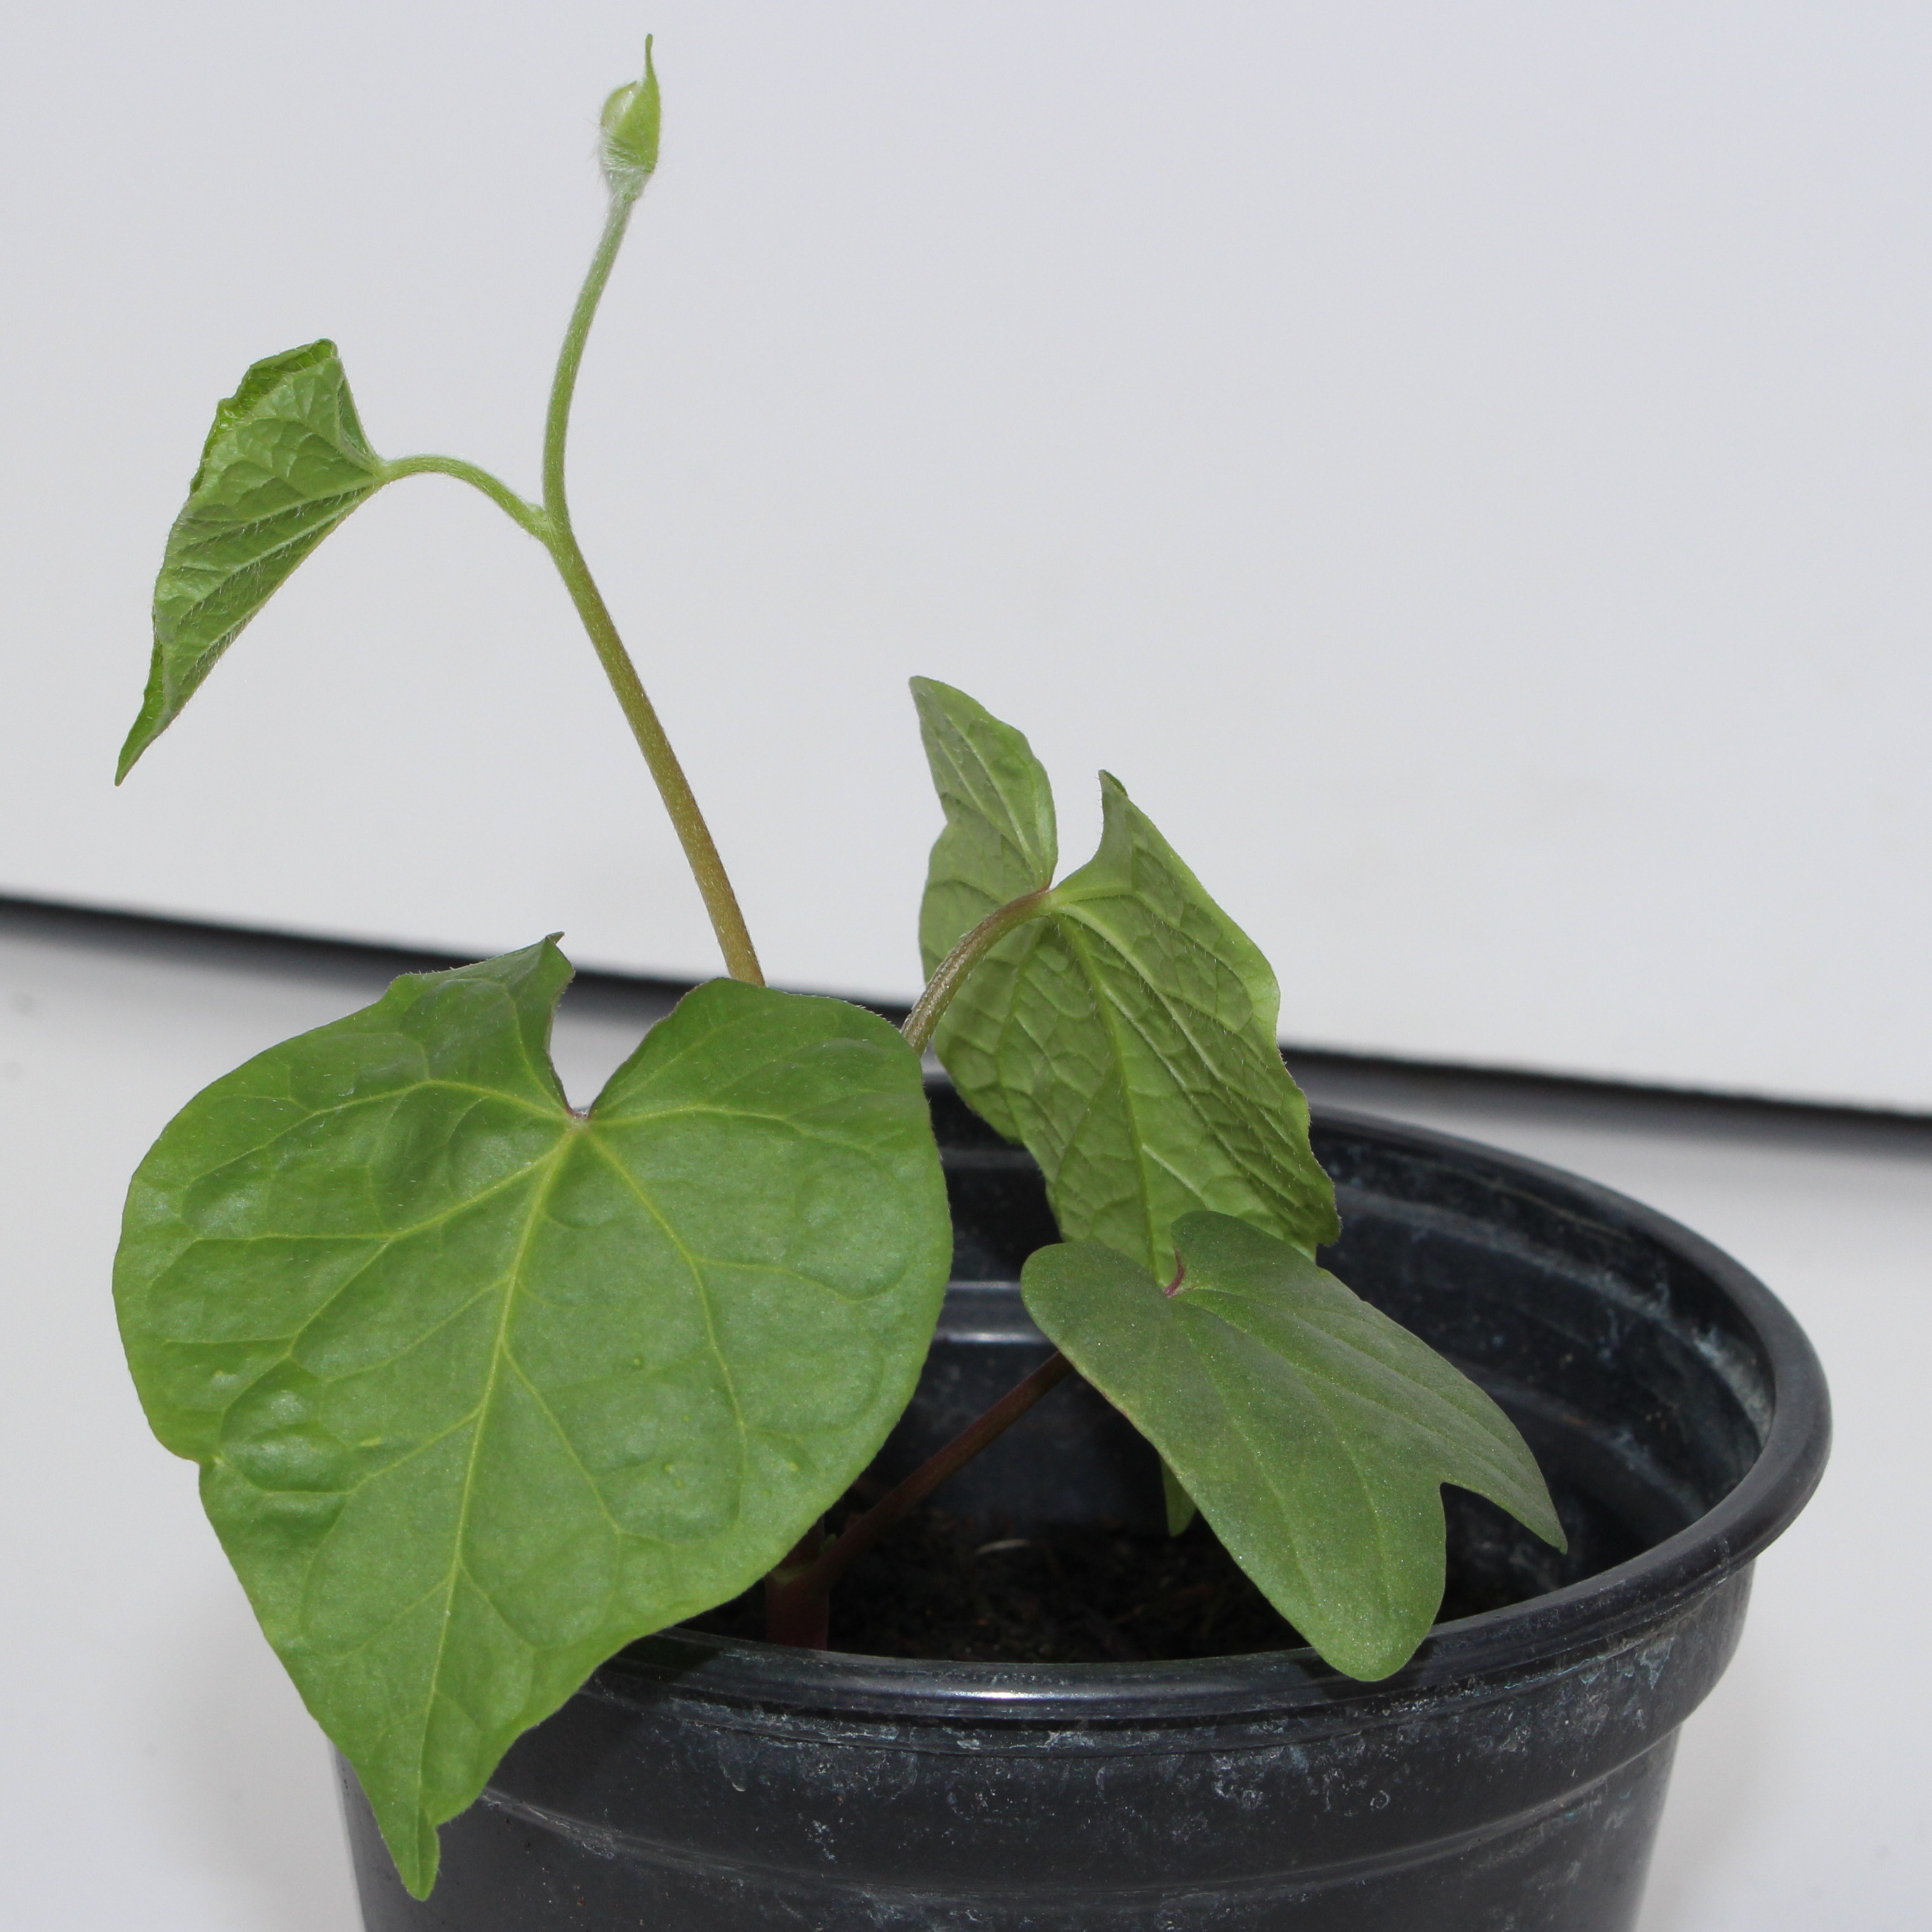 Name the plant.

Convolvulus arvensis
